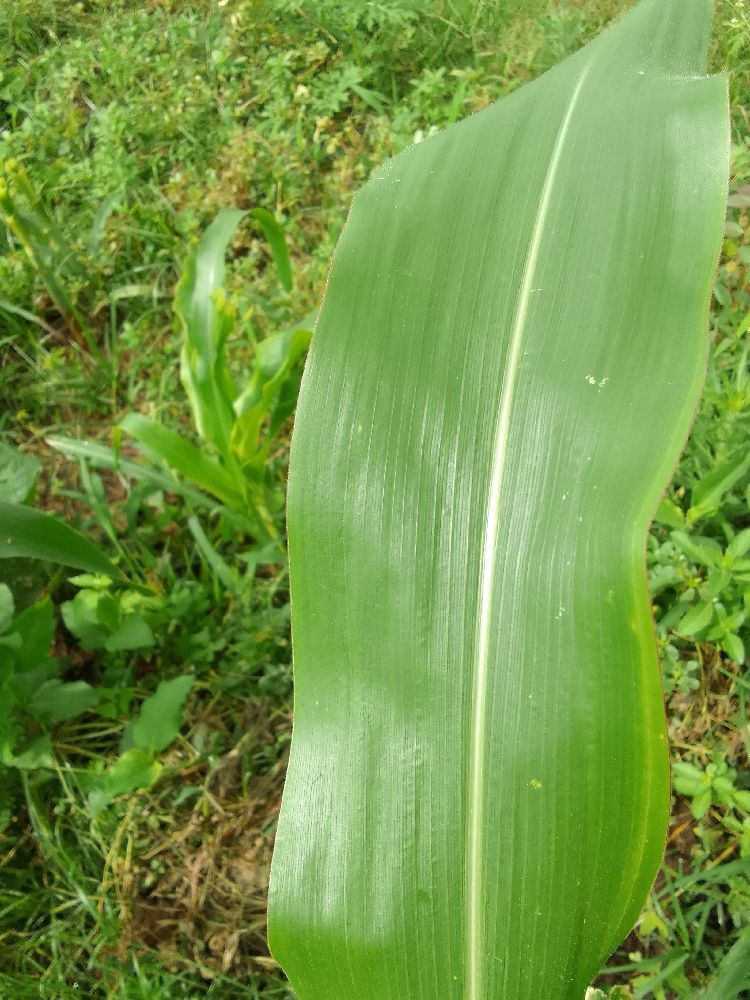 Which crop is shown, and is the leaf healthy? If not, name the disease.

maize, healthy
